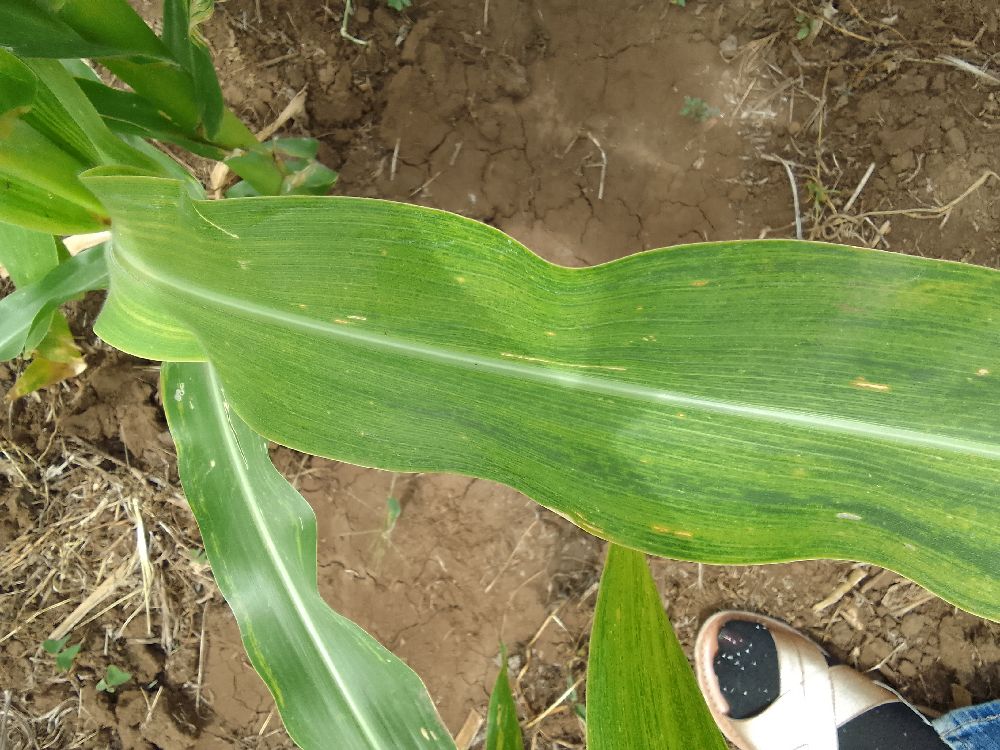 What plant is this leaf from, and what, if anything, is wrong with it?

maize, maize lethal necrosis
